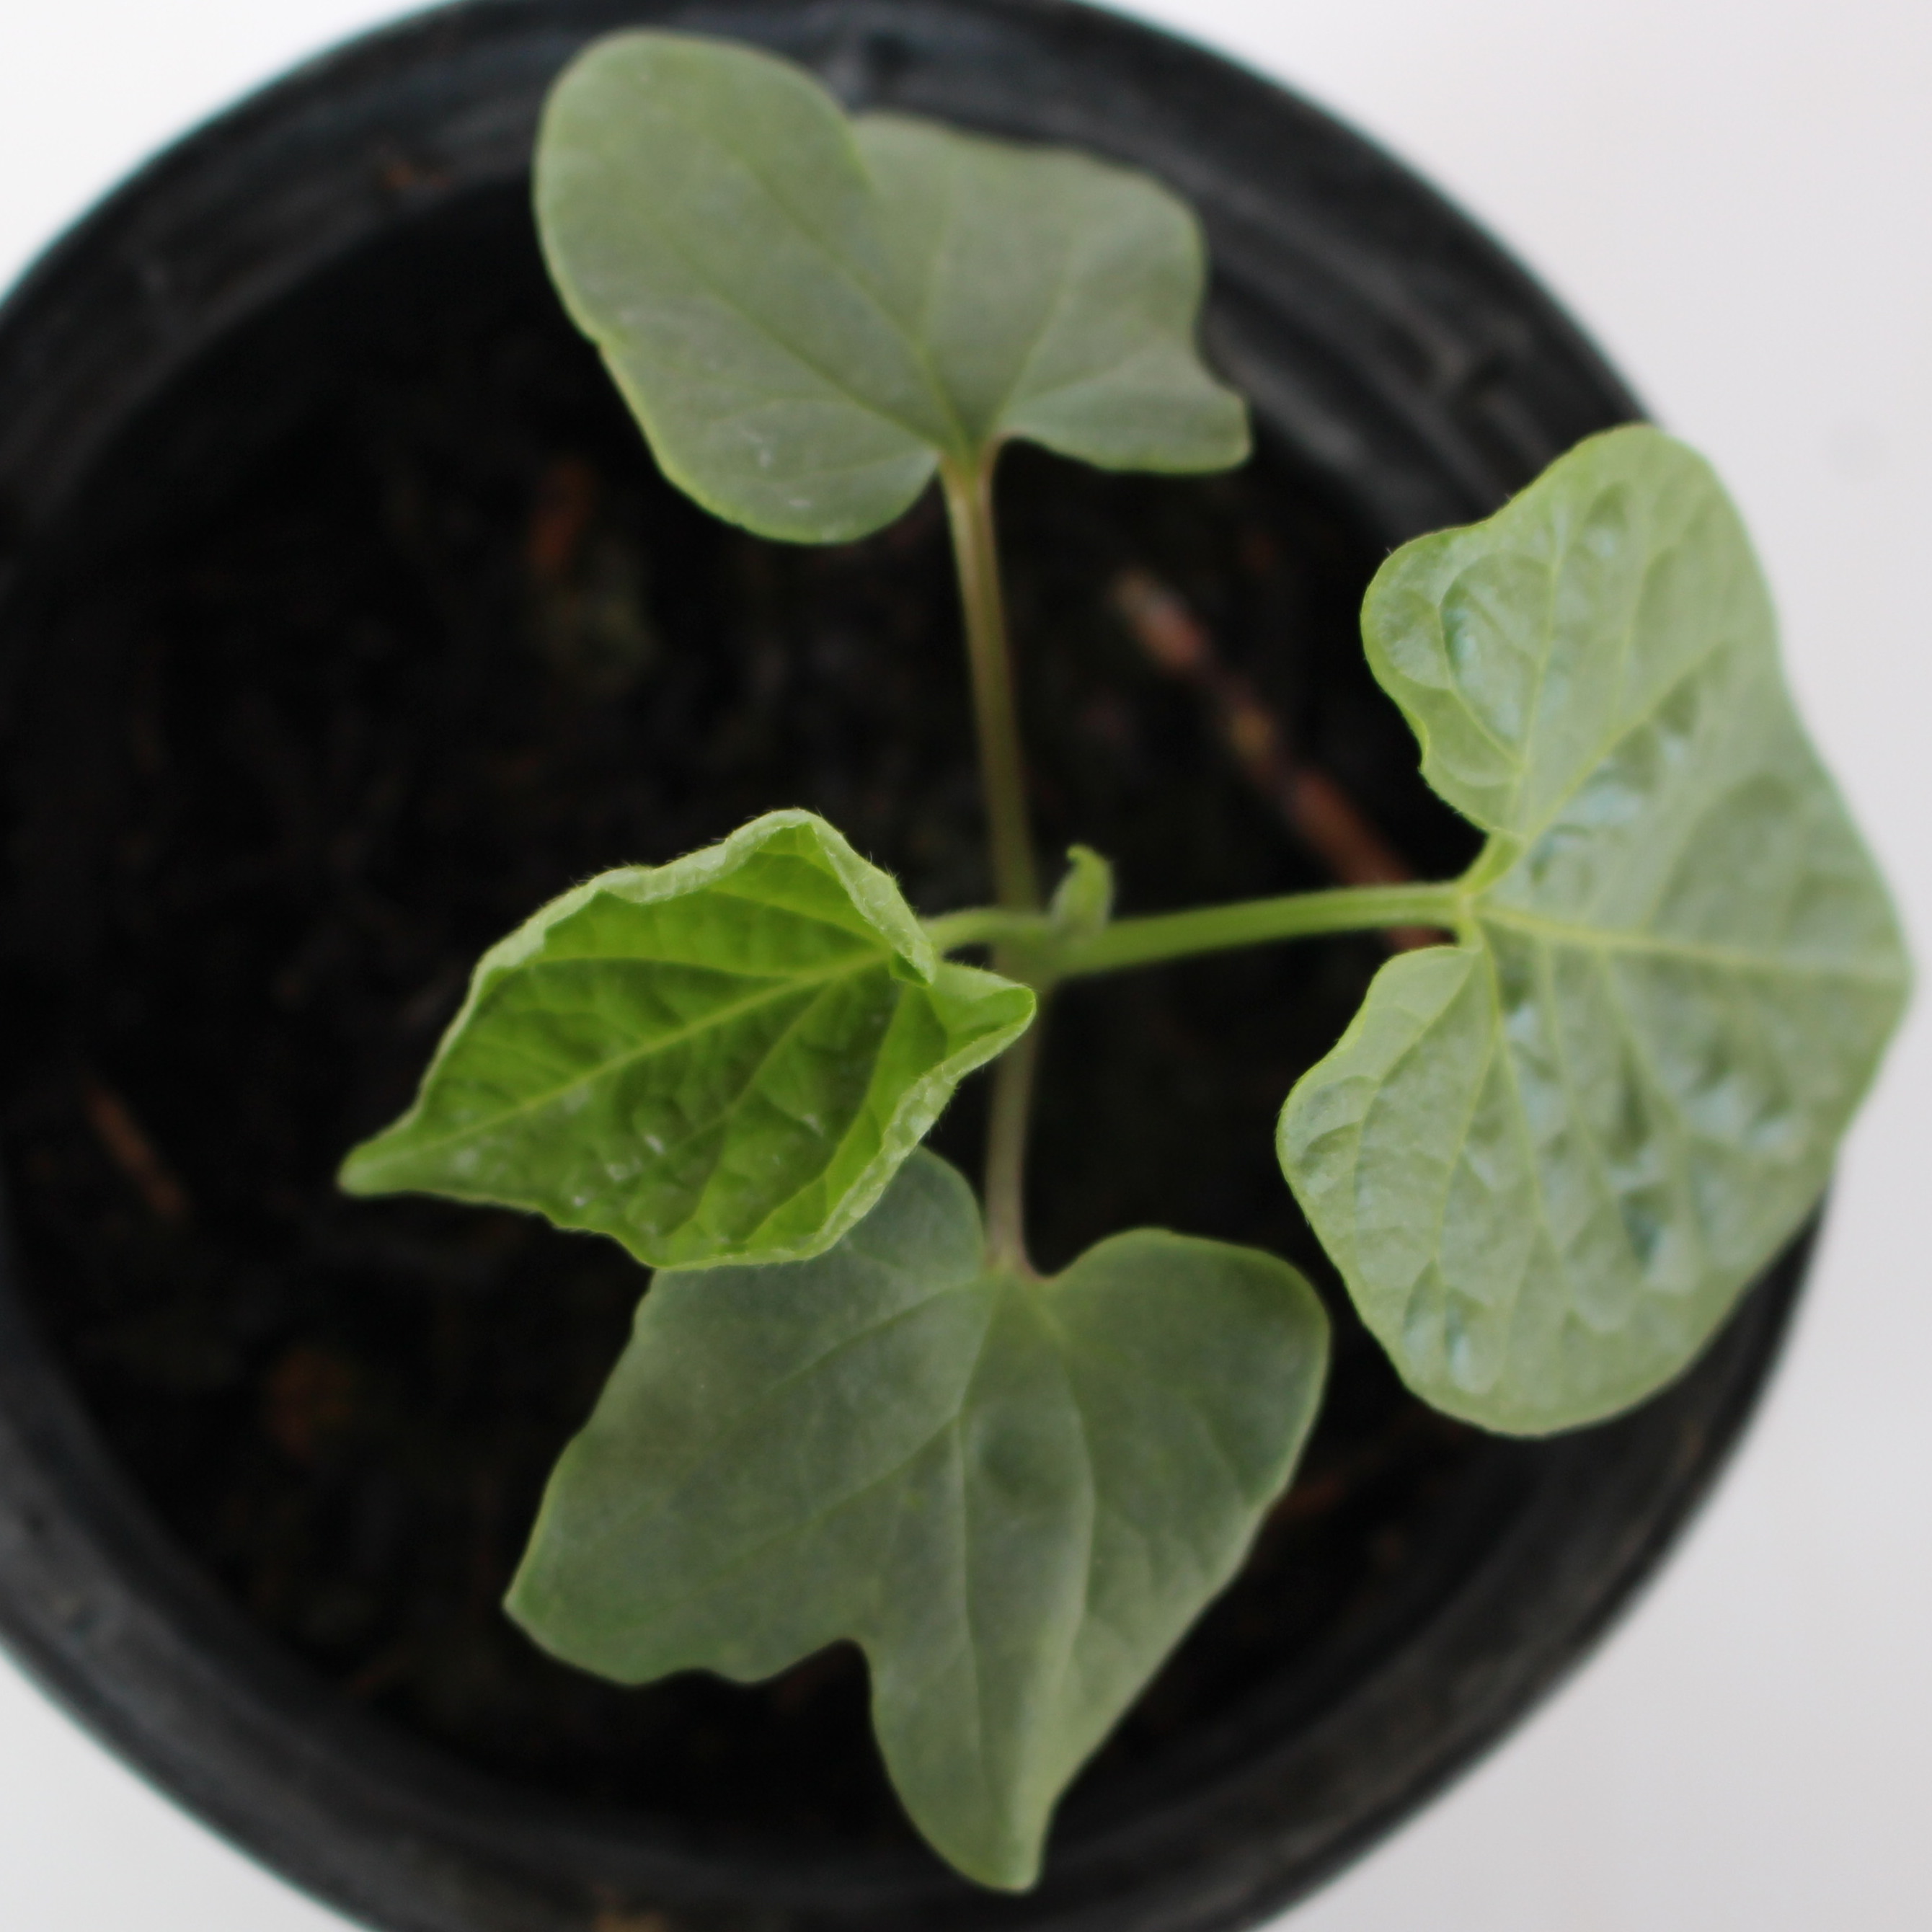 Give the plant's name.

Convolvulus arvensis
